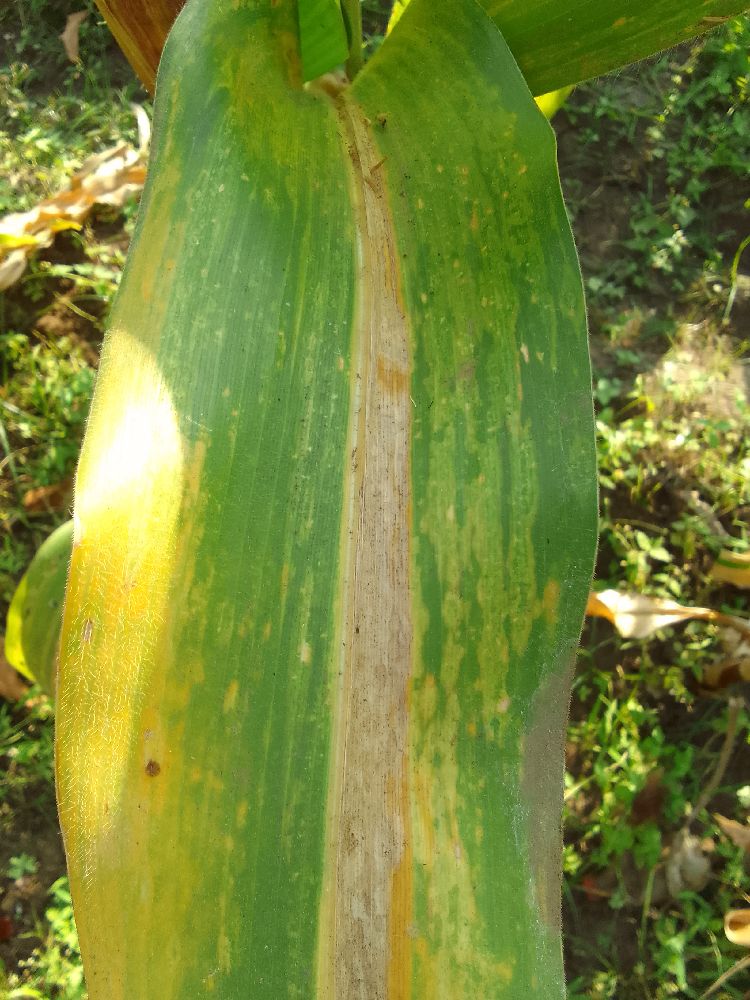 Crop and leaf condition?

maize, maize lethal necrosis
